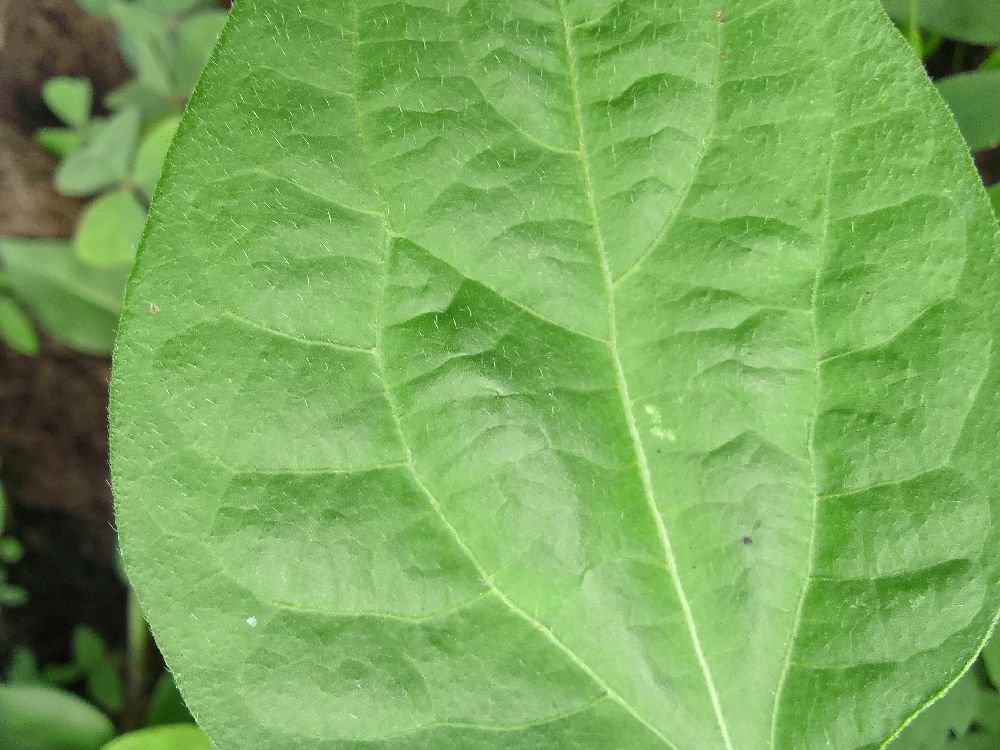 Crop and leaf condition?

common bean, healthy
